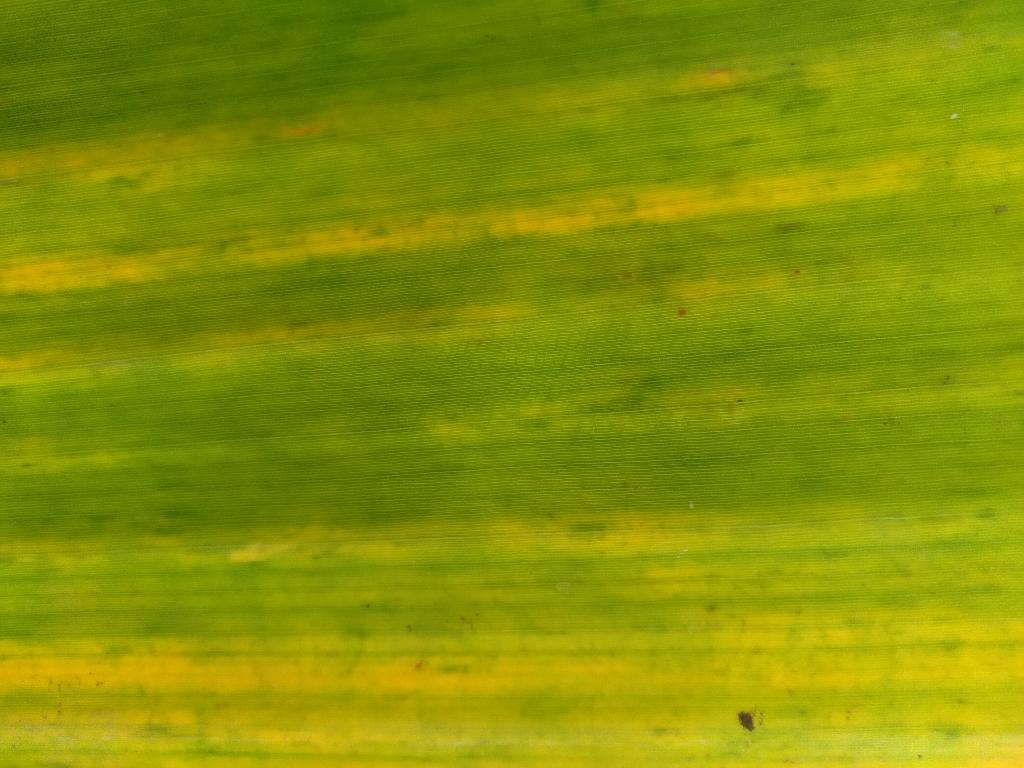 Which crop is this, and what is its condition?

banana, fusarium wilt race 1
